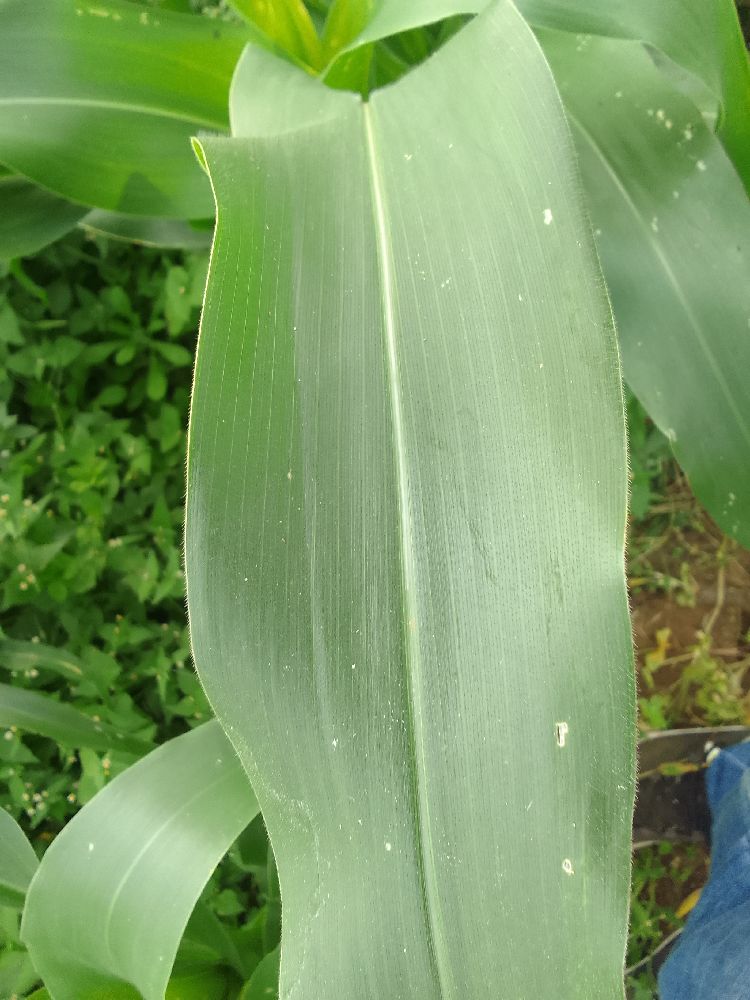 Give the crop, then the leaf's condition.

maize, healthy
